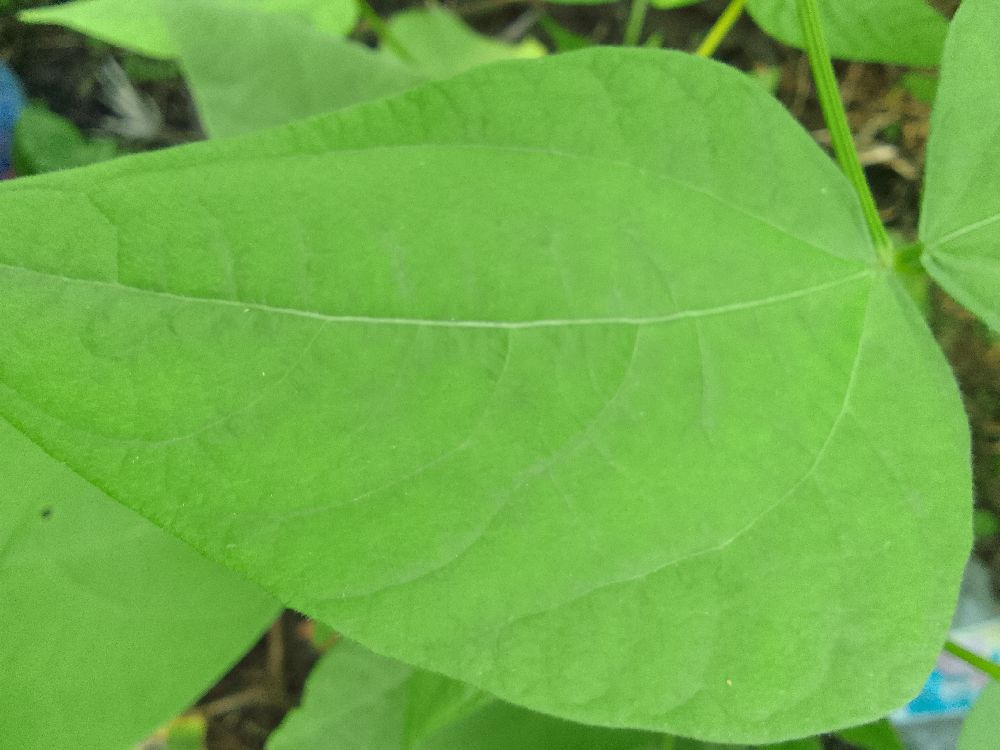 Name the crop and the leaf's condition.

common bean, healthy
